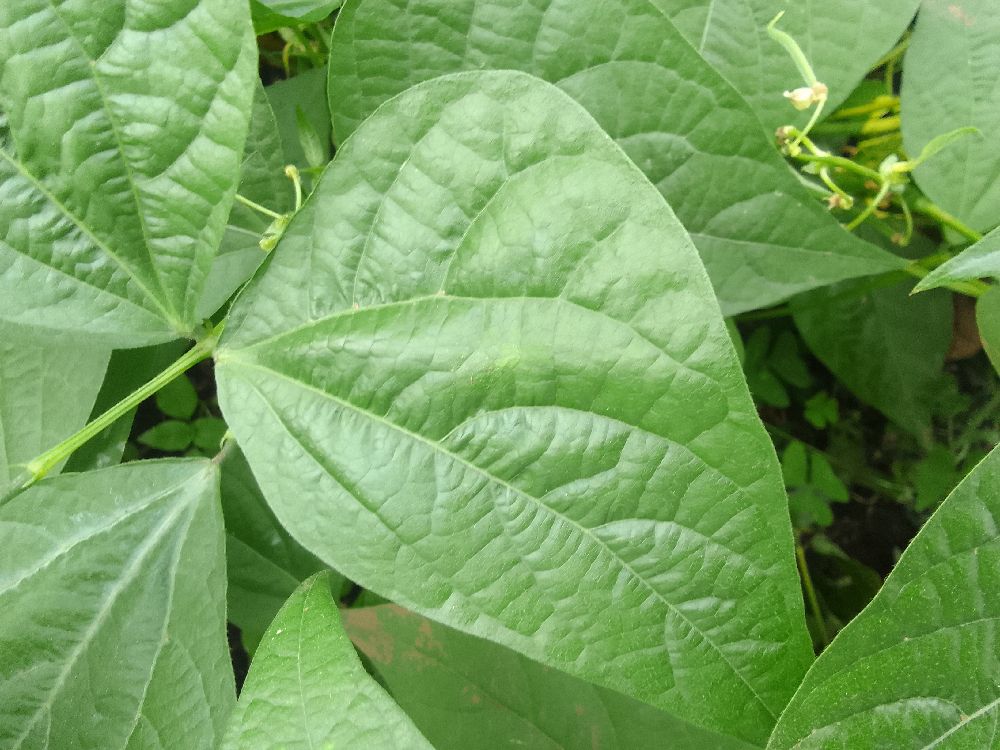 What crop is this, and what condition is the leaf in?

common bean, healthy
